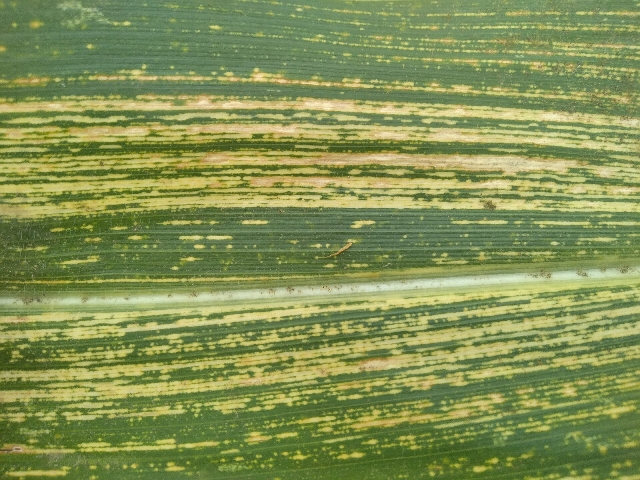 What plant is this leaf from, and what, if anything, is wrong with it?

maize, maize streak virus
